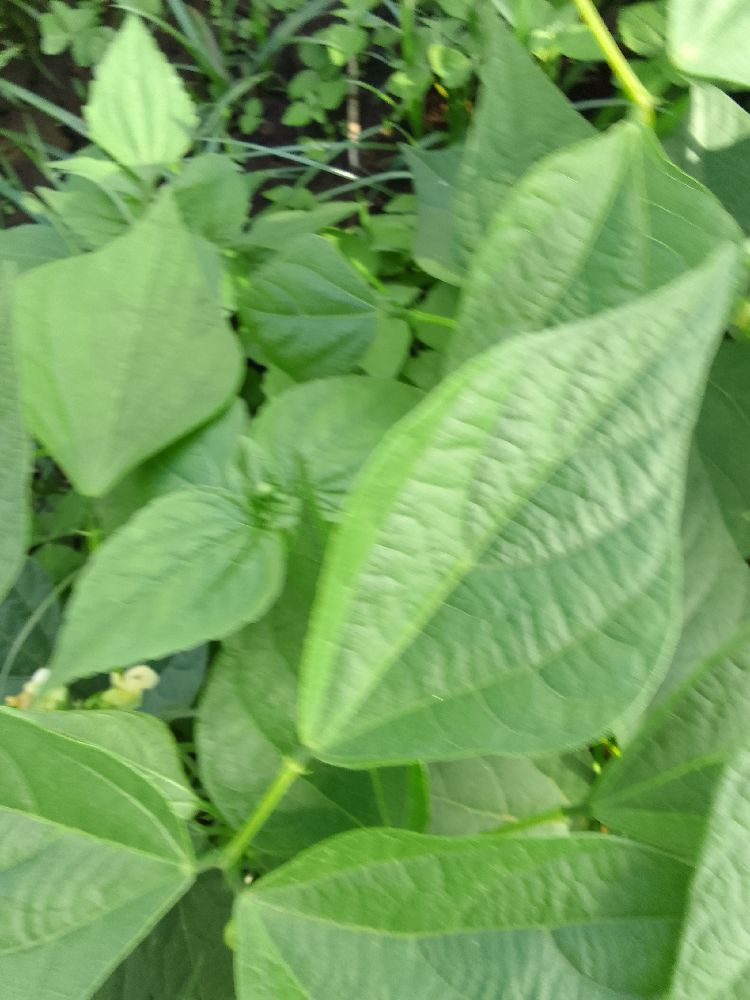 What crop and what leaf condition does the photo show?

common bean, healthy
